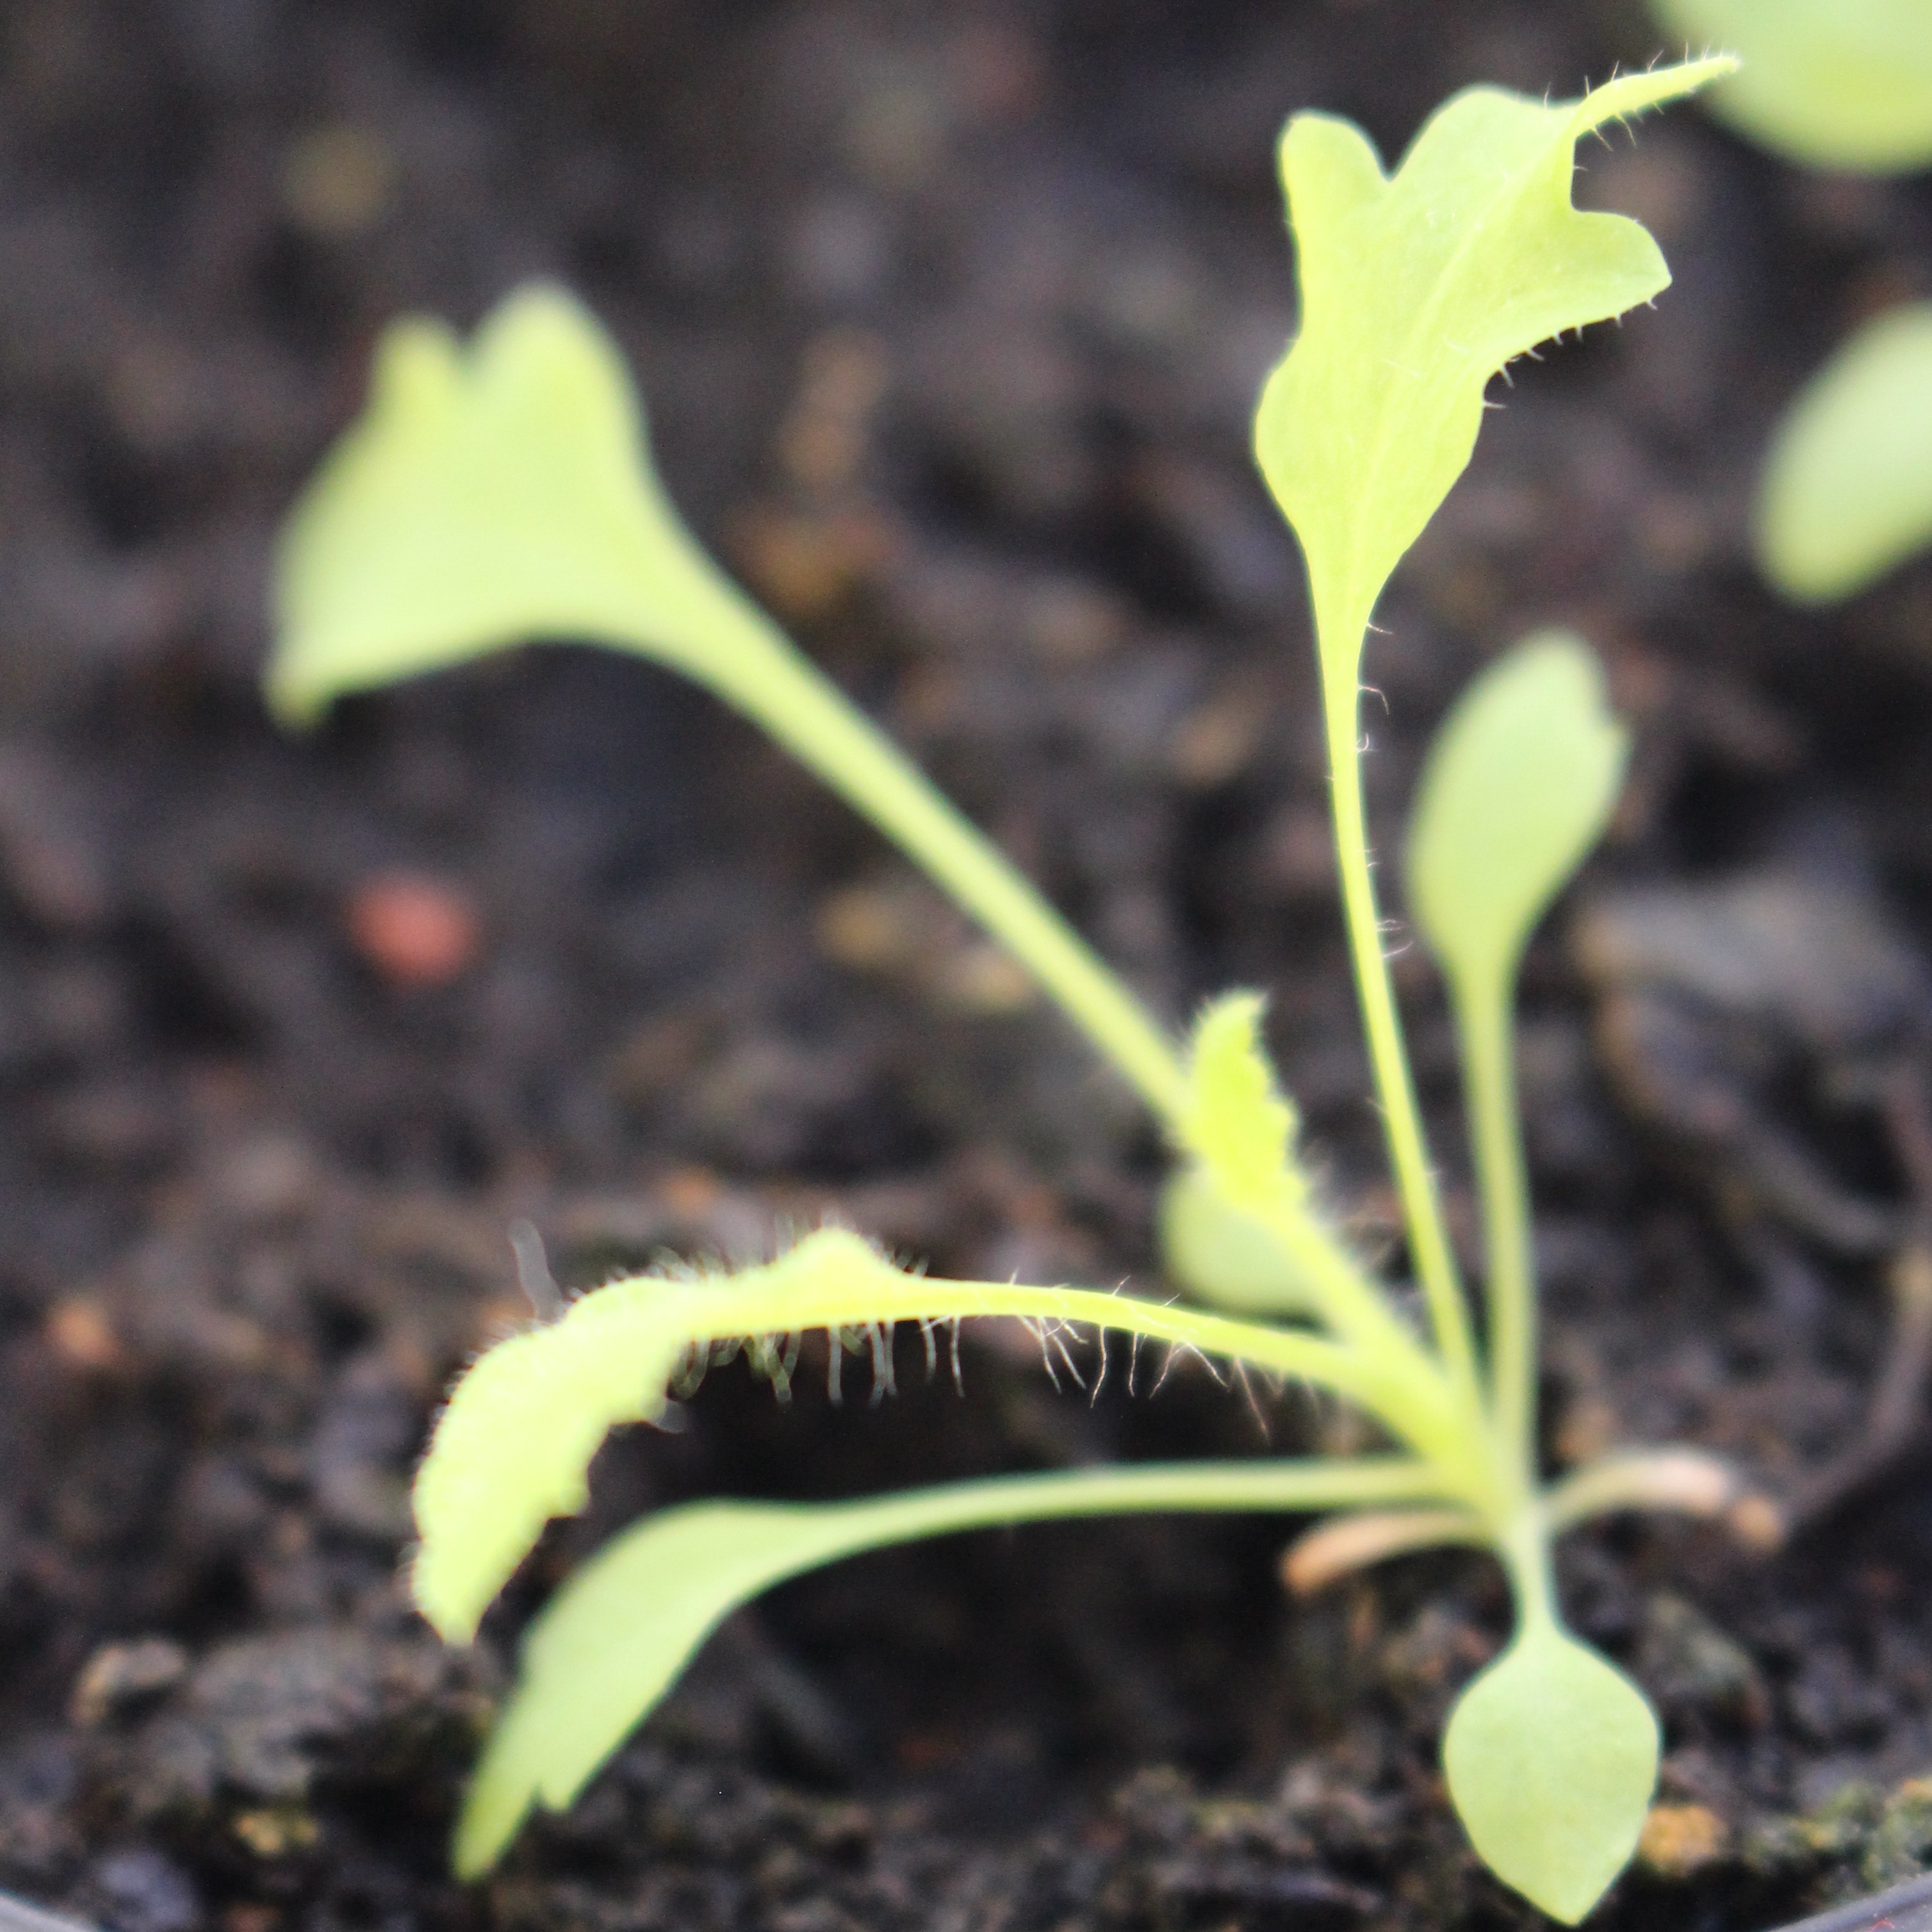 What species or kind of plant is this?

Papaver rhoeas
